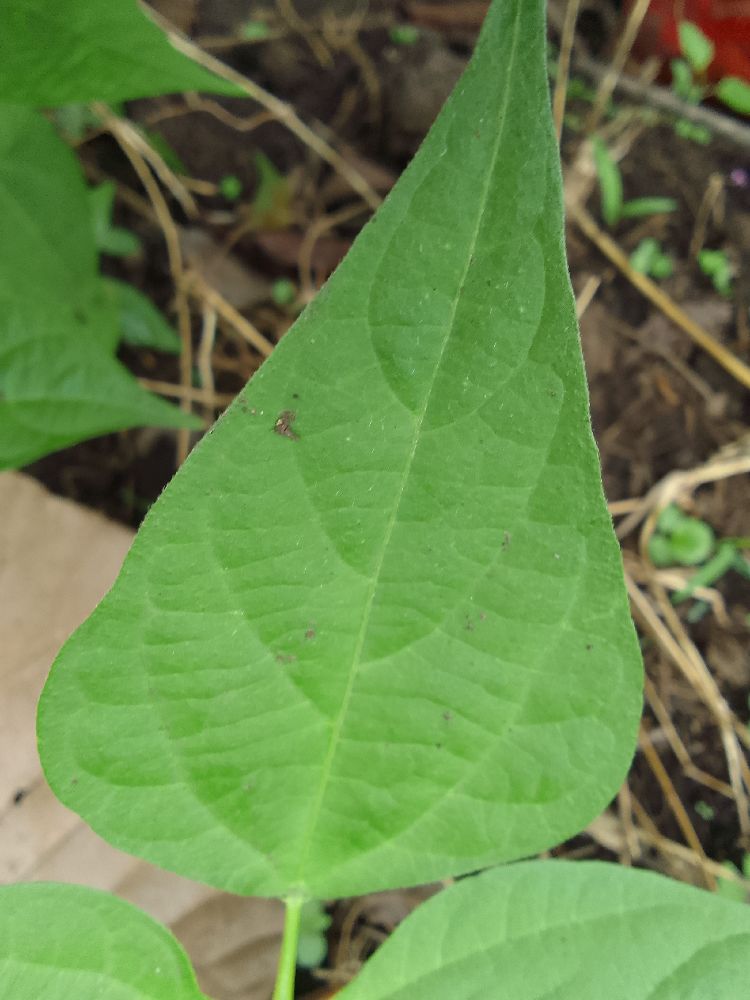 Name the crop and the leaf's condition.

common bean, healthy
